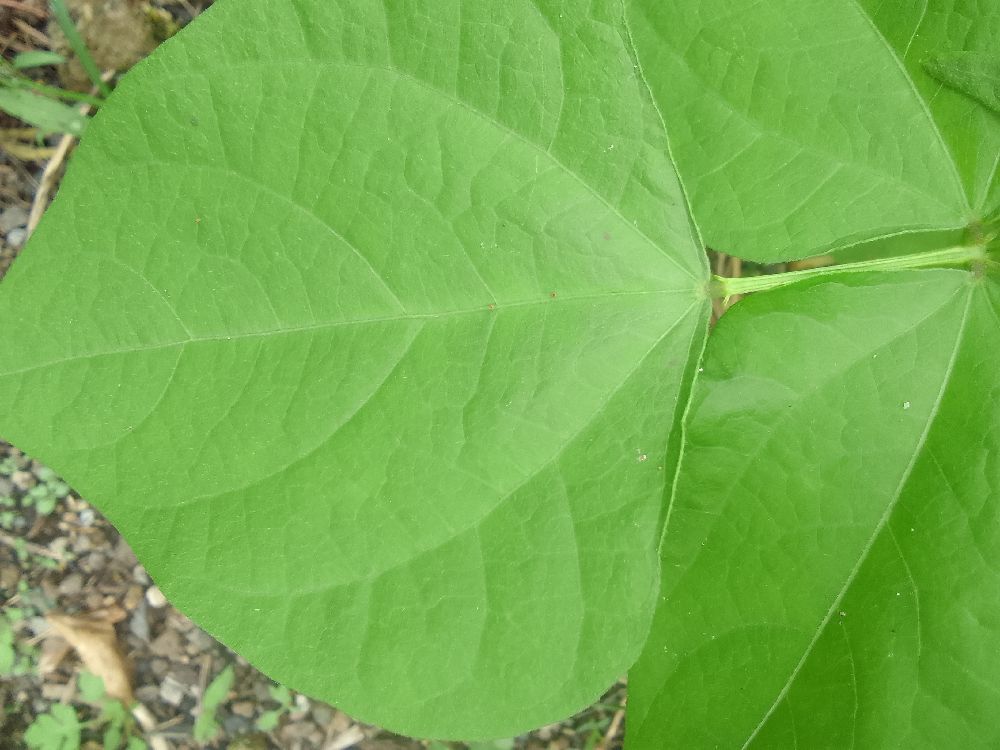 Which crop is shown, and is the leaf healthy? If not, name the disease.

common bean, healthy
